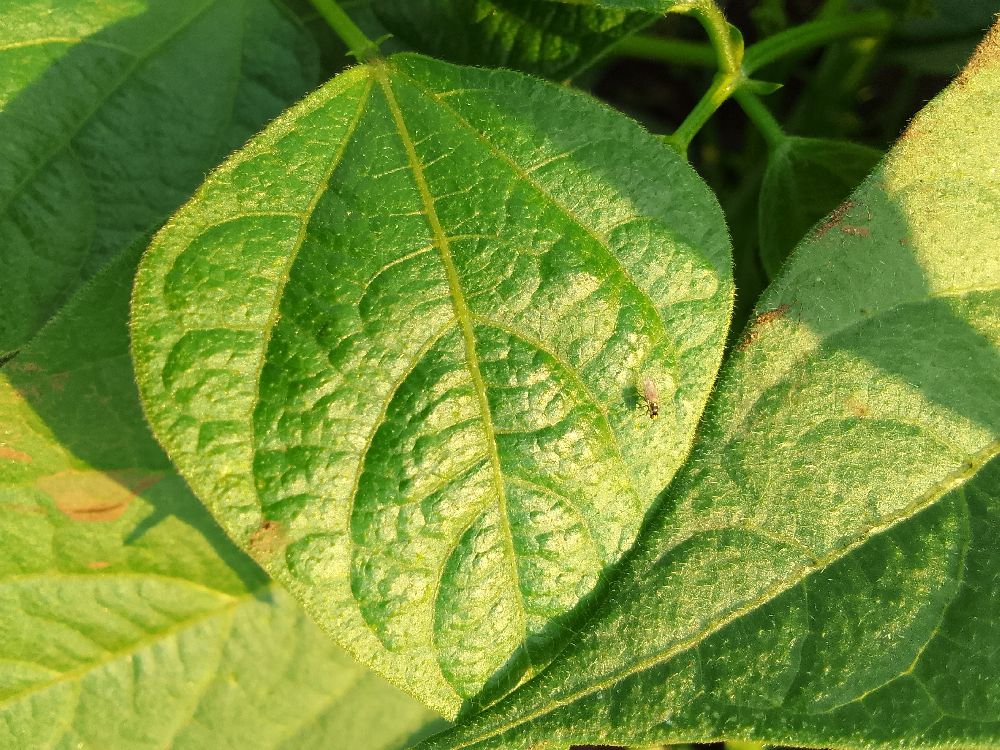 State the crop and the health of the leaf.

common bean, healthy
